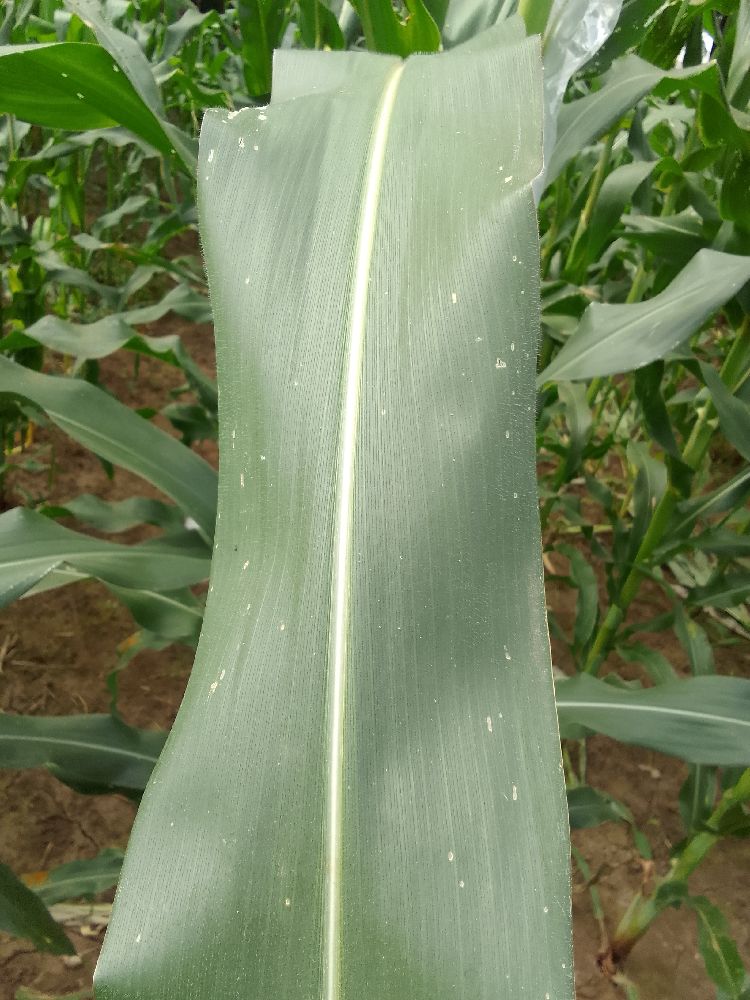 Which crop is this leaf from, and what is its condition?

maize, healthy
